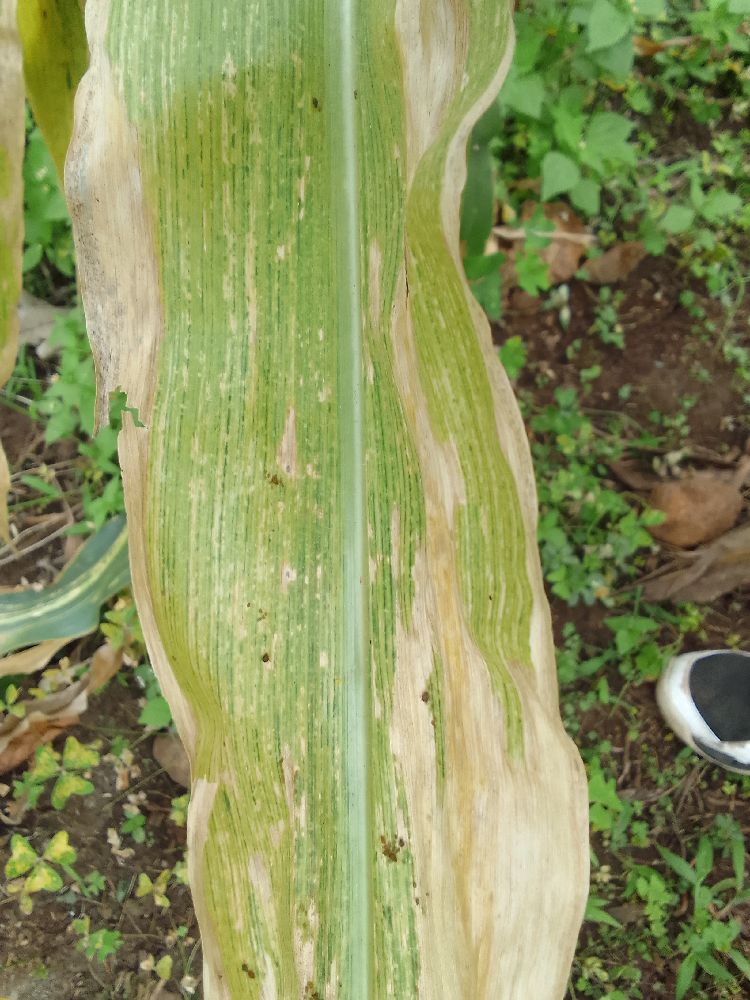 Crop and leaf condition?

maize, maize lethal necrosis
